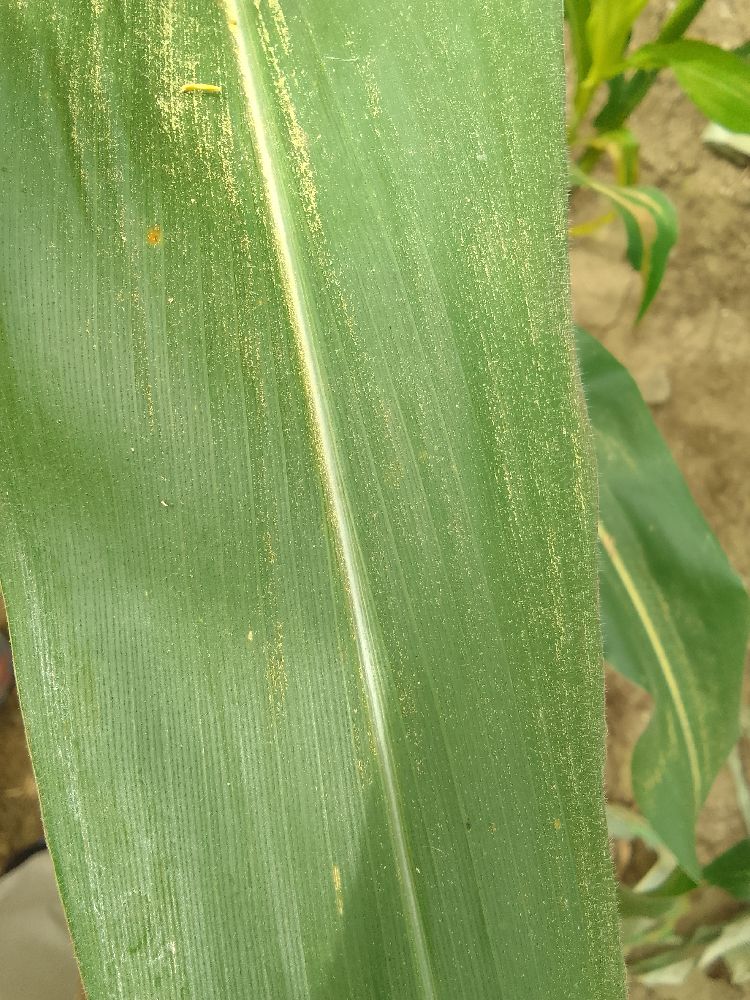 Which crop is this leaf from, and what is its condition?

maize, healthy
